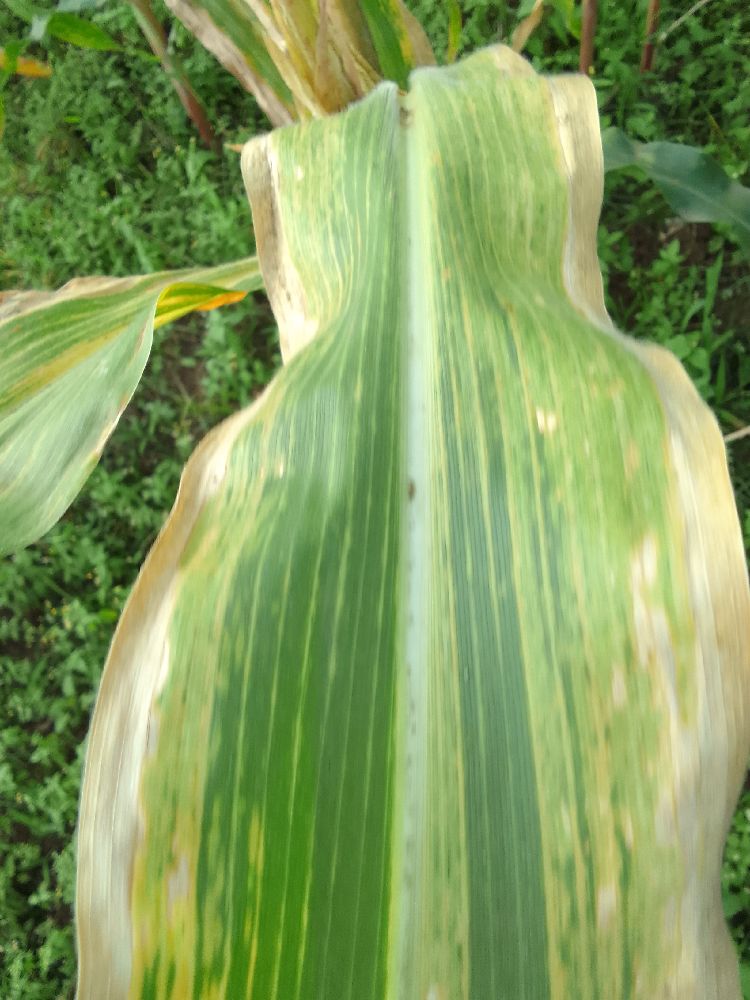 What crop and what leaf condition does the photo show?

maize, maize lethal necrosis
